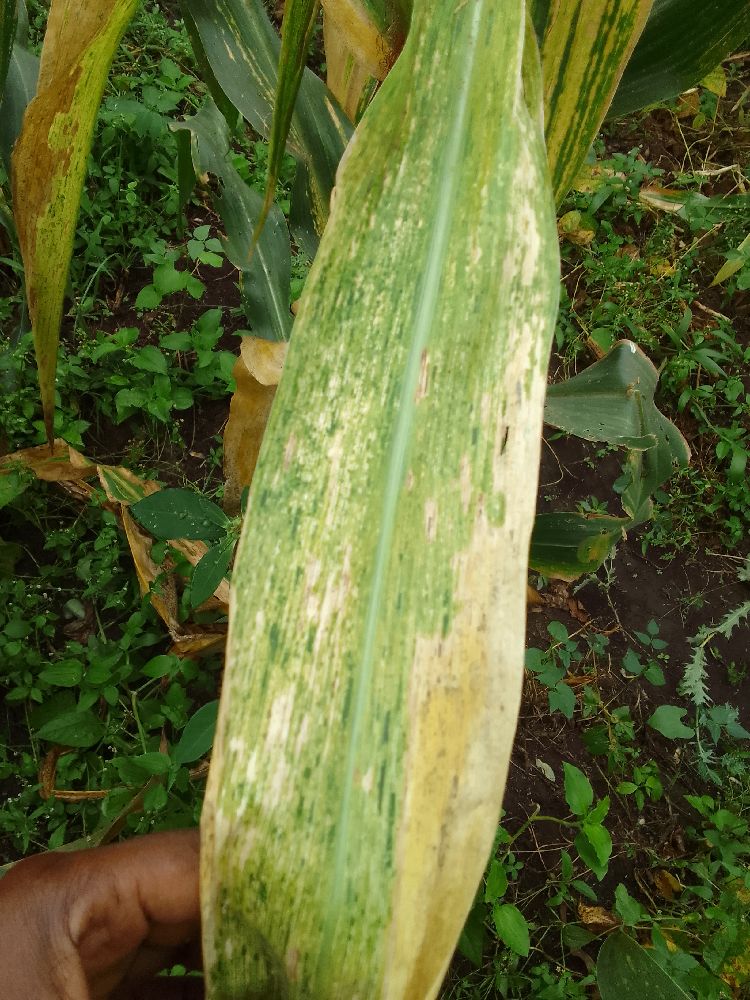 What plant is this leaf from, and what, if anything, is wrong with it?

maize, maize lethal necrosis
